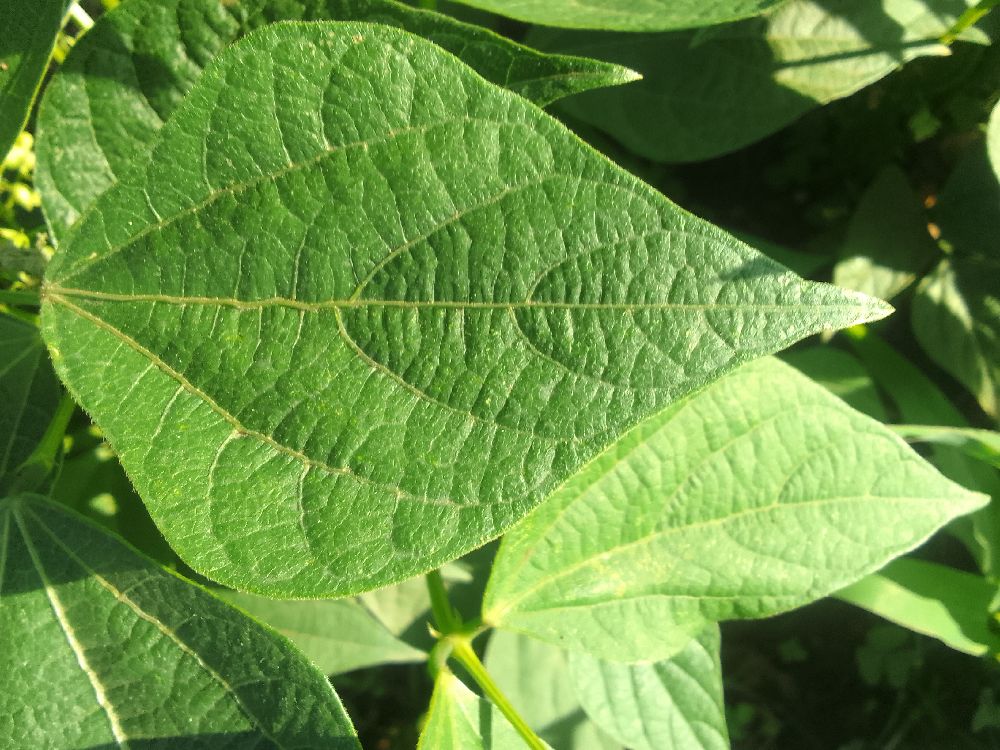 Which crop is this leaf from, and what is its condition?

common bean, healthy
